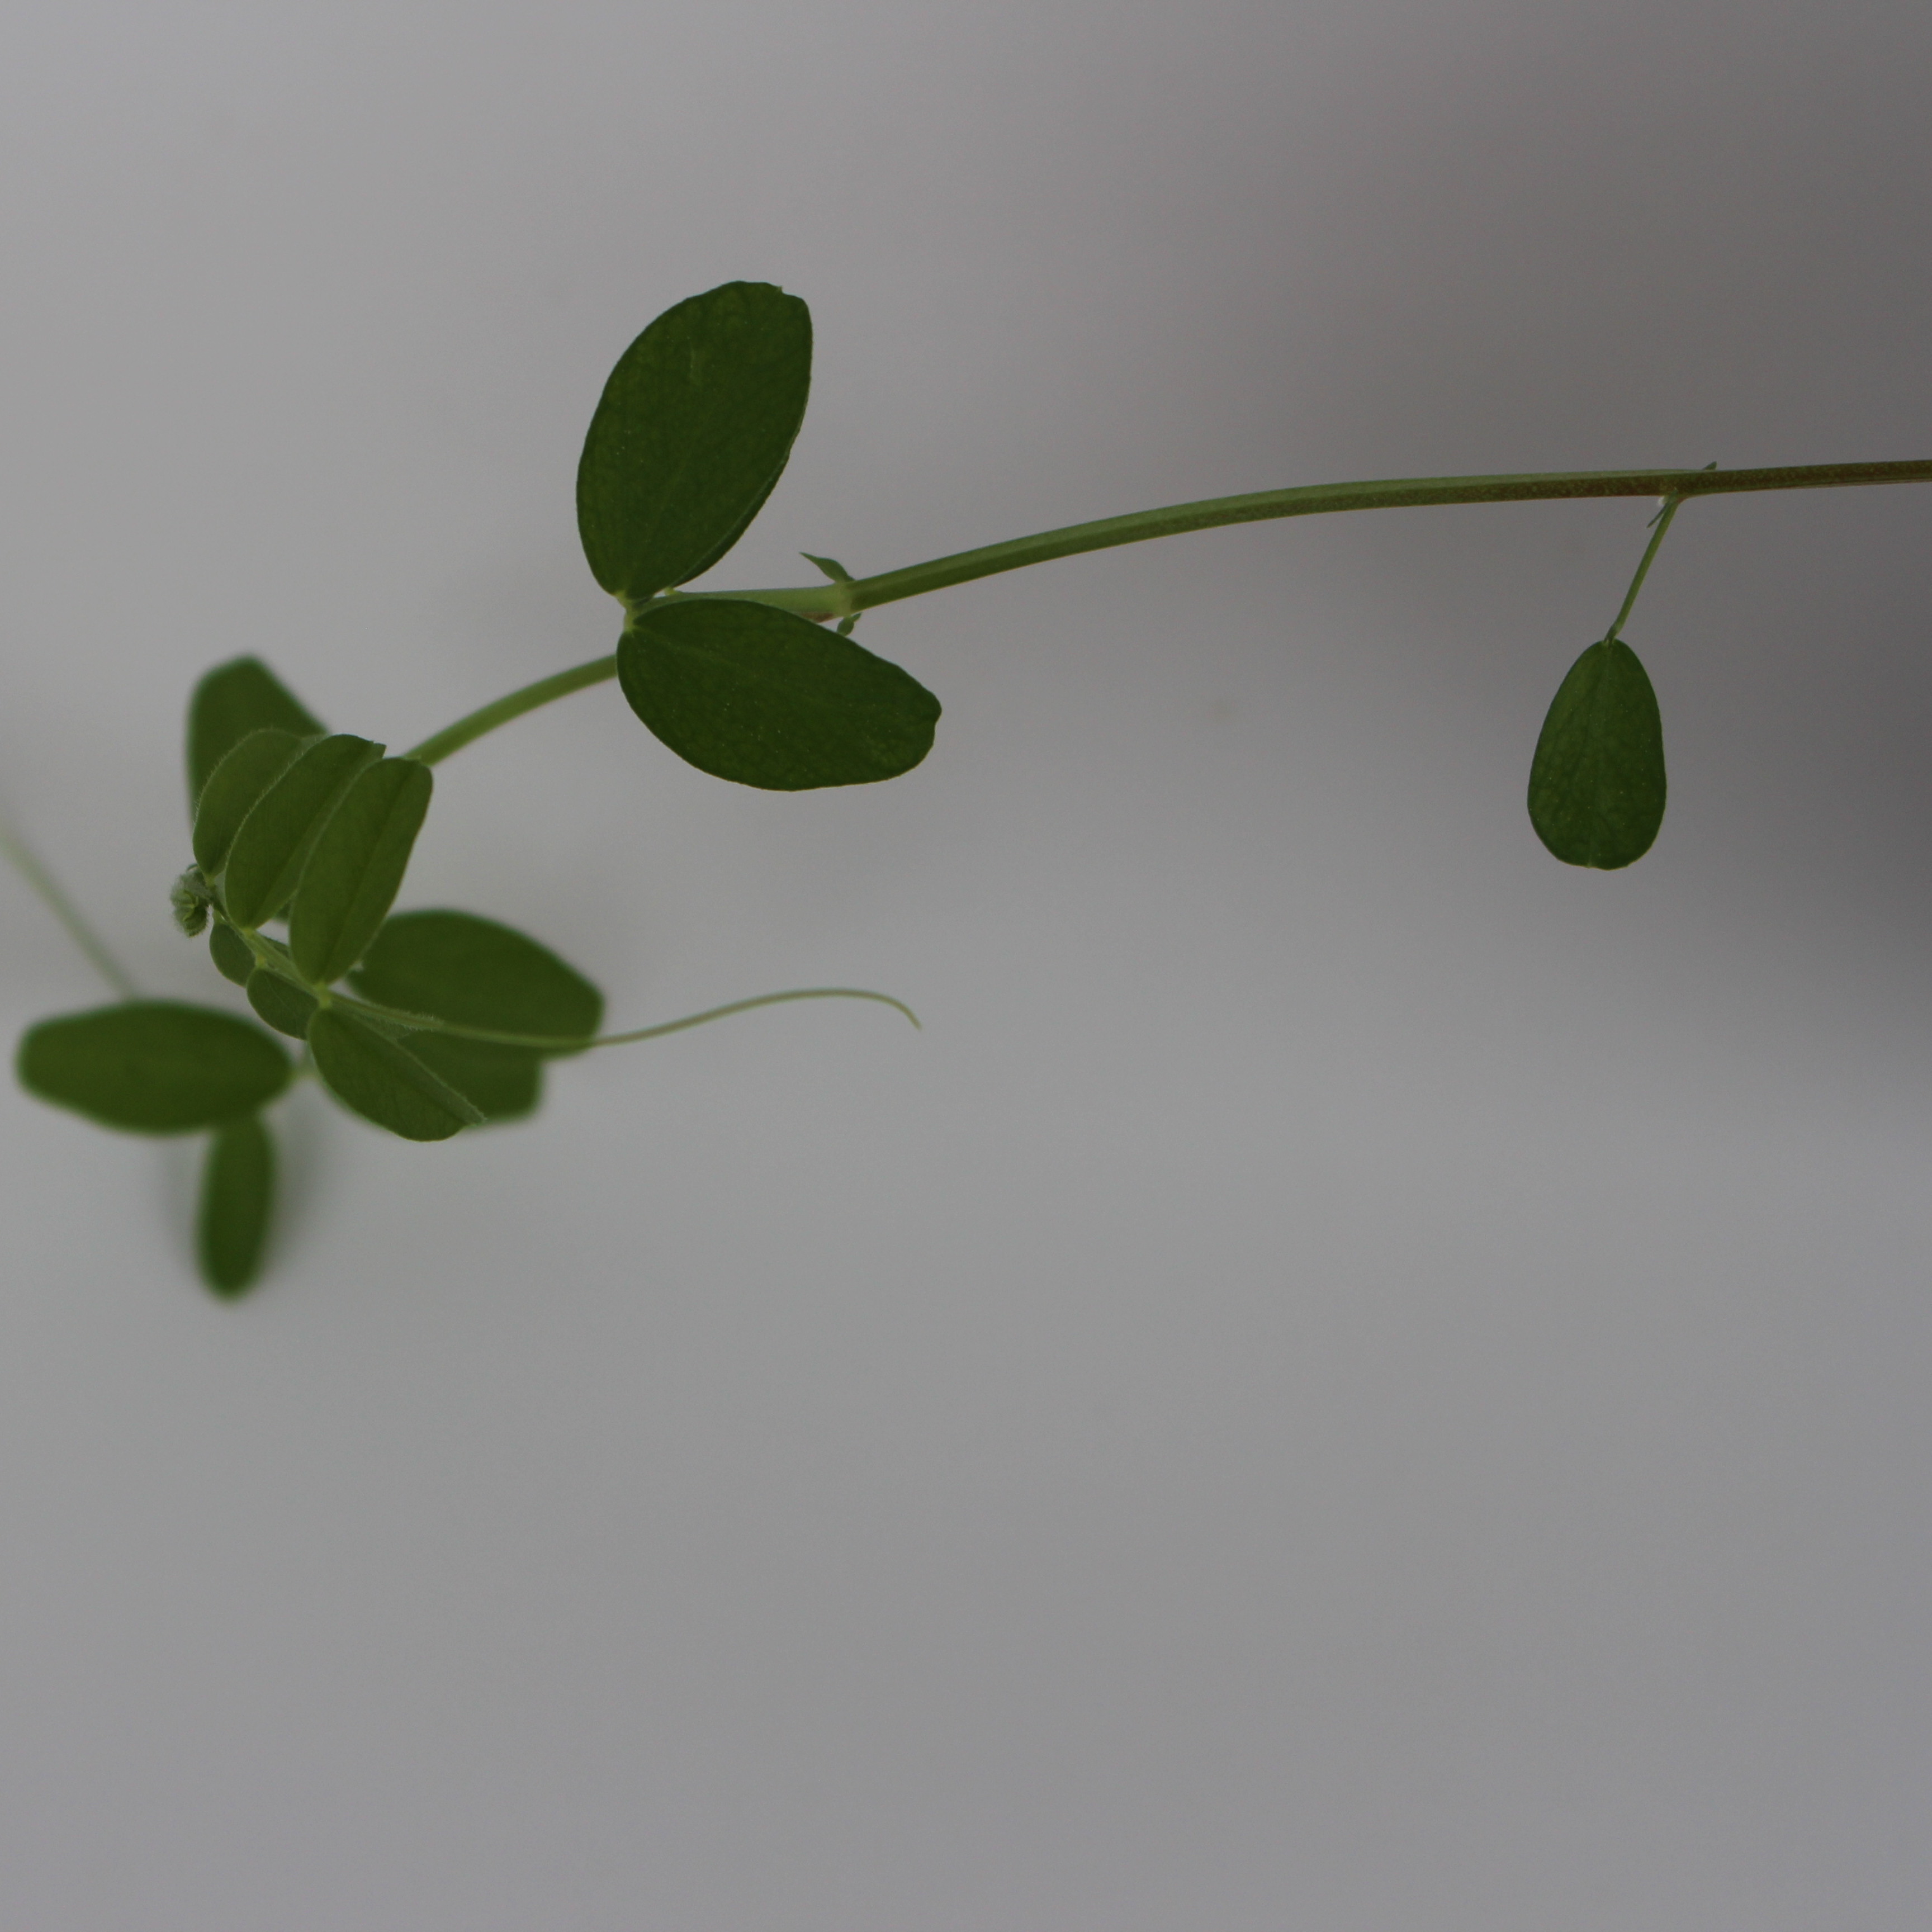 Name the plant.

Vicia sativa
